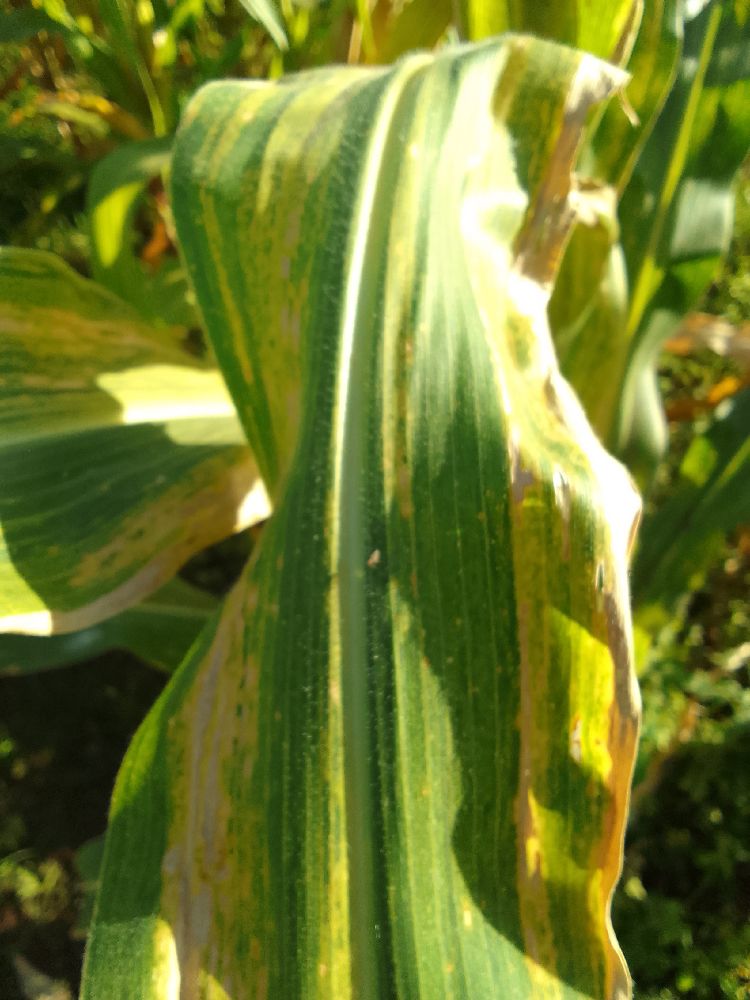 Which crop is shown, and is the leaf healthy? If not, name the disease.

maize, maize lethal necrosis
